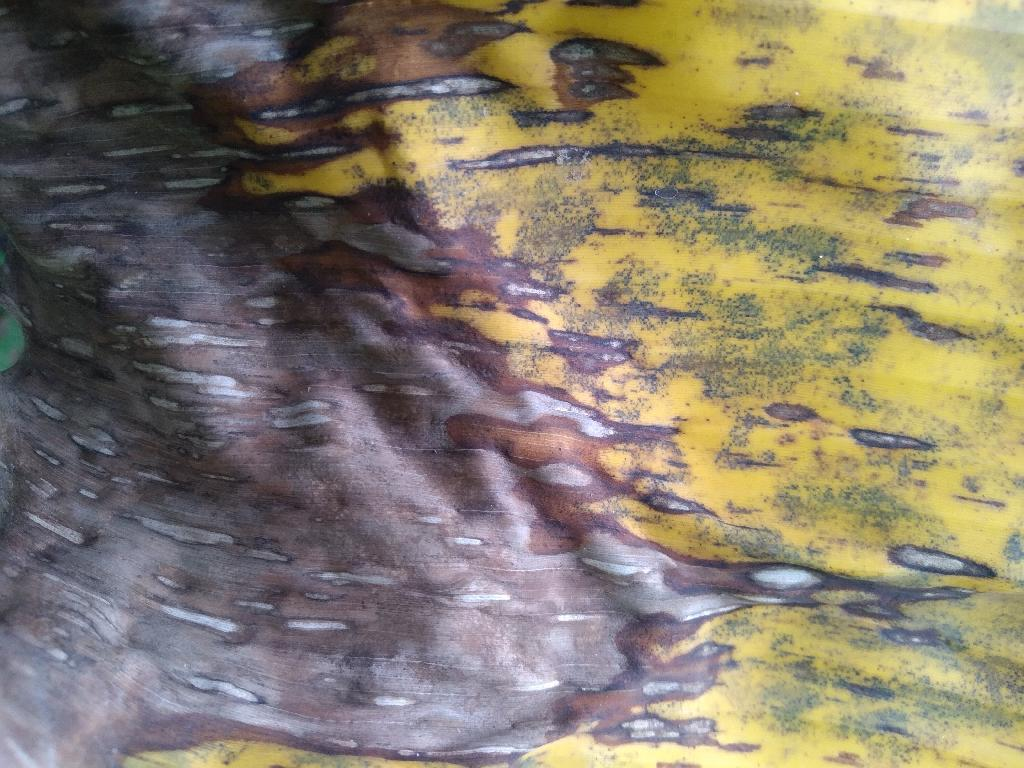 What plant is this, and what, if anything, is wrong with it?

banana, black sigatoka
